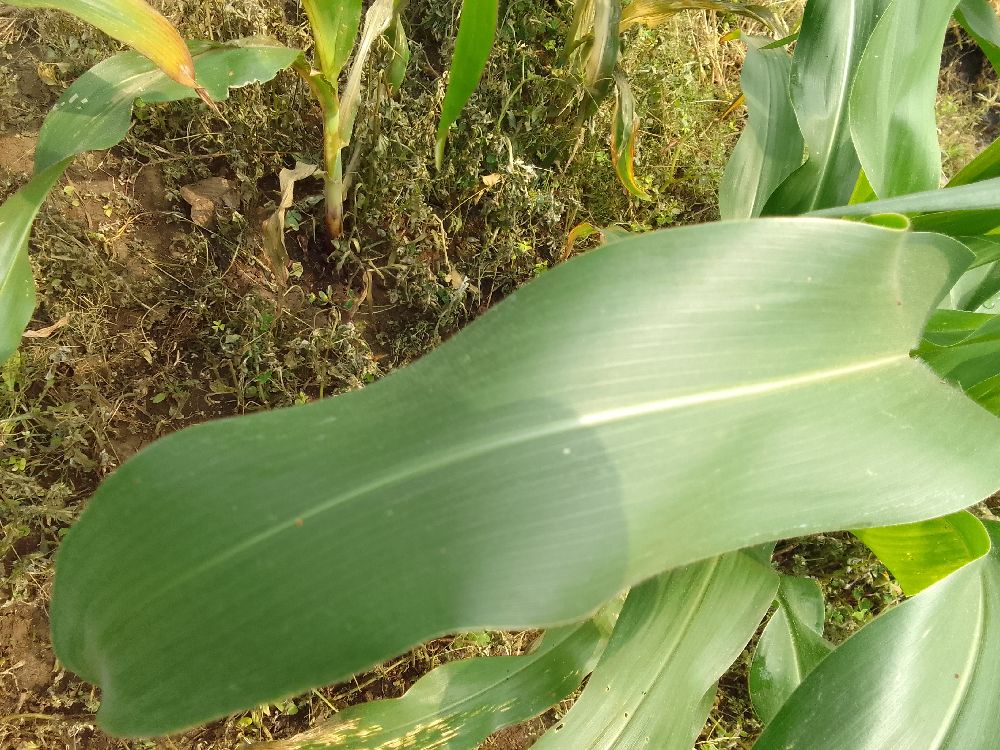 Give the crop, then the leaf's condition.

maize, healthy
